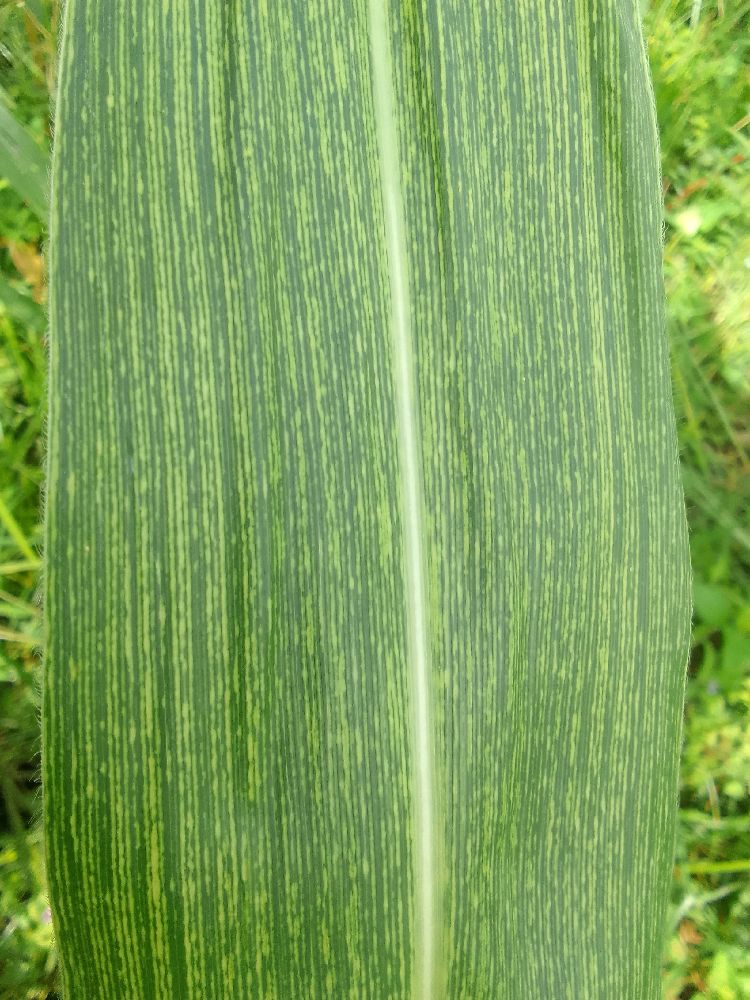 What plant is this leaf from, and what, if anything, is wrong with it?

maize, maize streak virus
